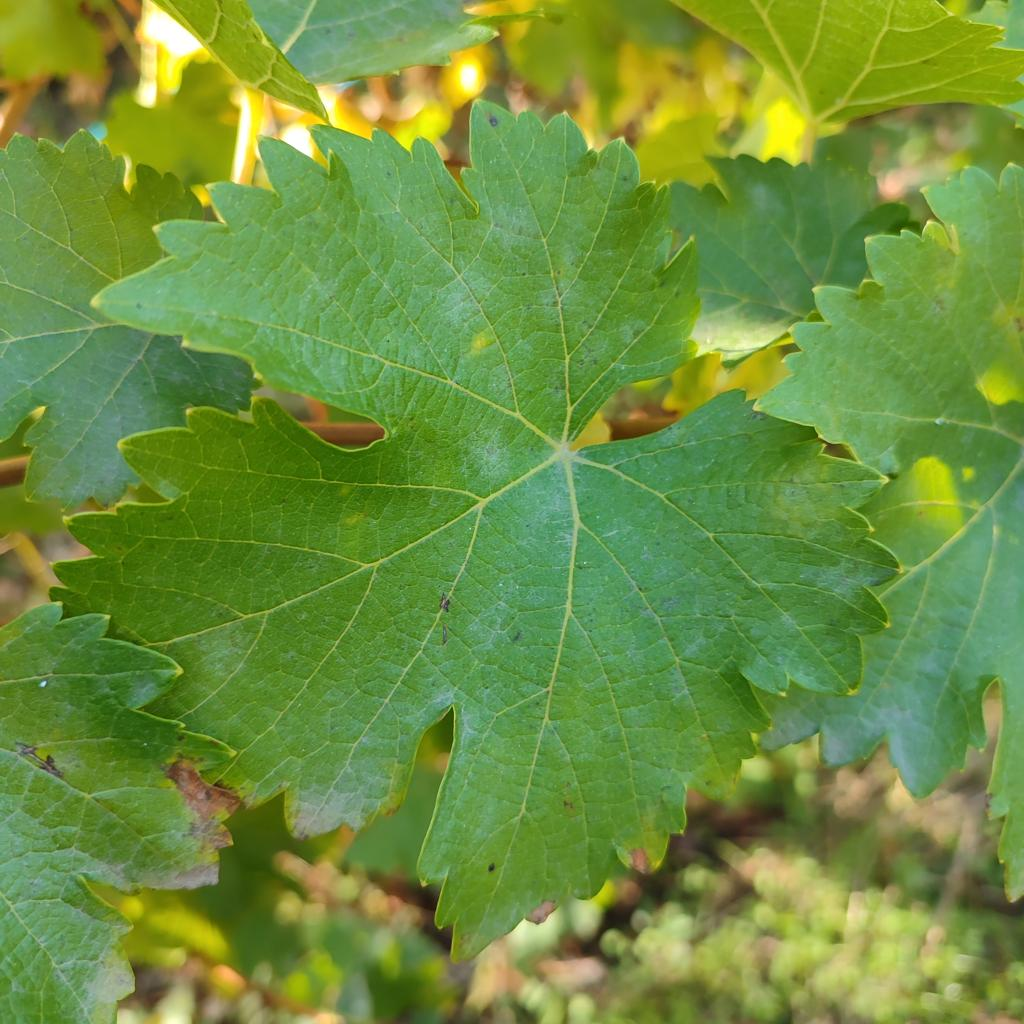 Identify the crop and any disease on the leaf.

grapevine, powdery mildew
